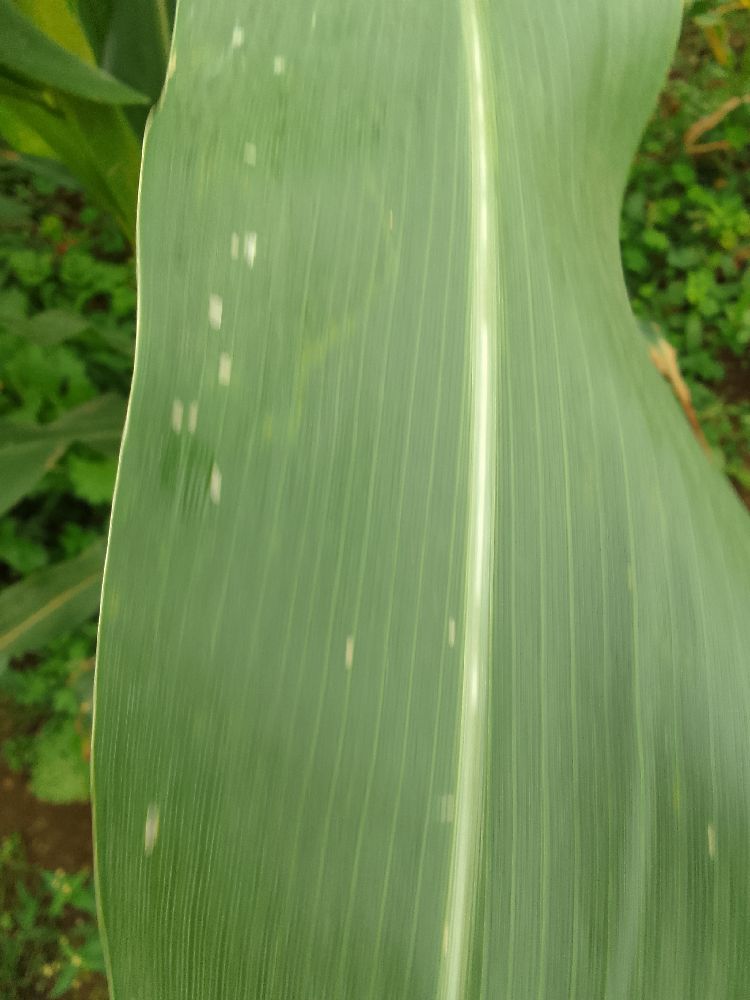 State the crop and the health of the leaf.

maize, healthy
